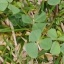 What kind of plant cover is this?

unstructured weed
